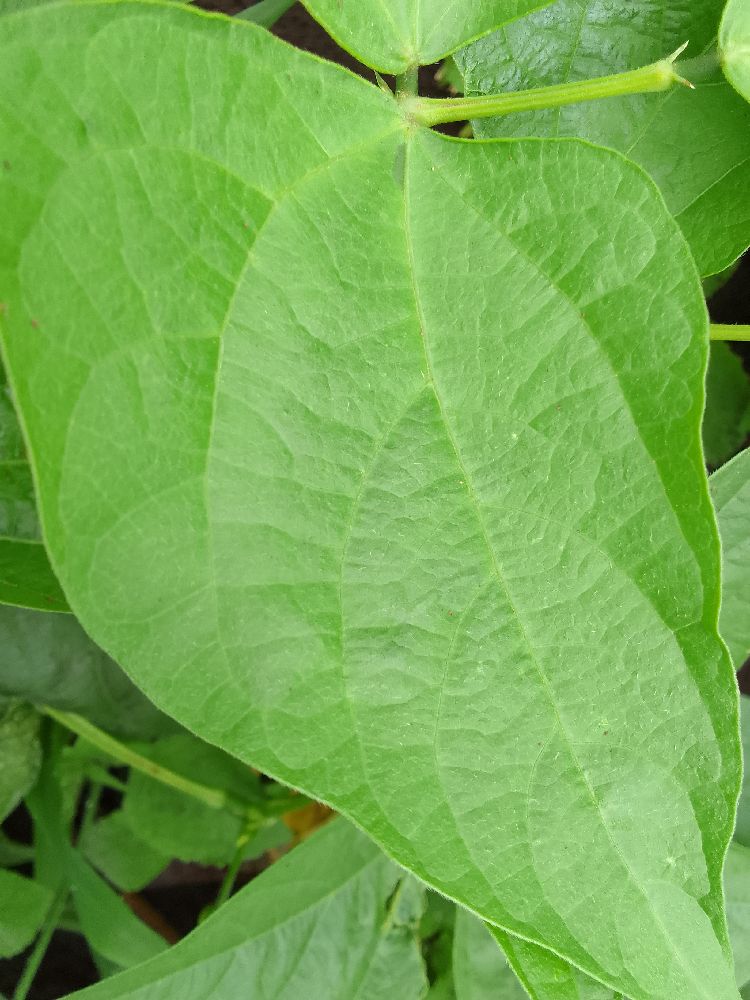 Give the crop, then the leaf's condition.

common bean, healthy
